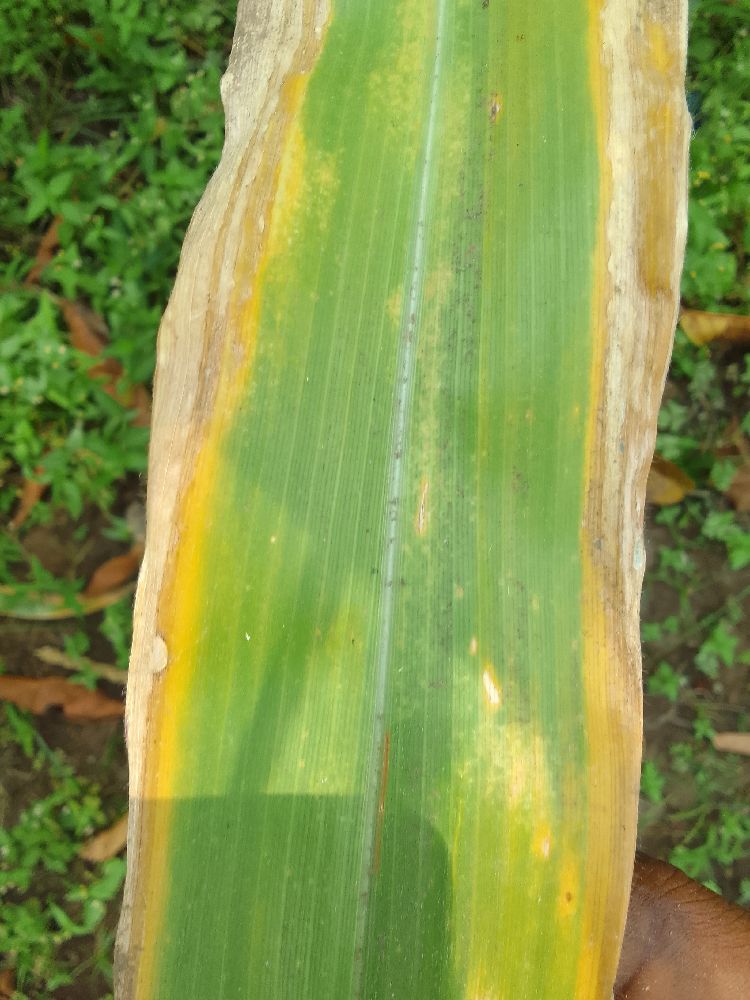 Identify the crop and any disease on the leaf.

maize, maize lethal necrosis
